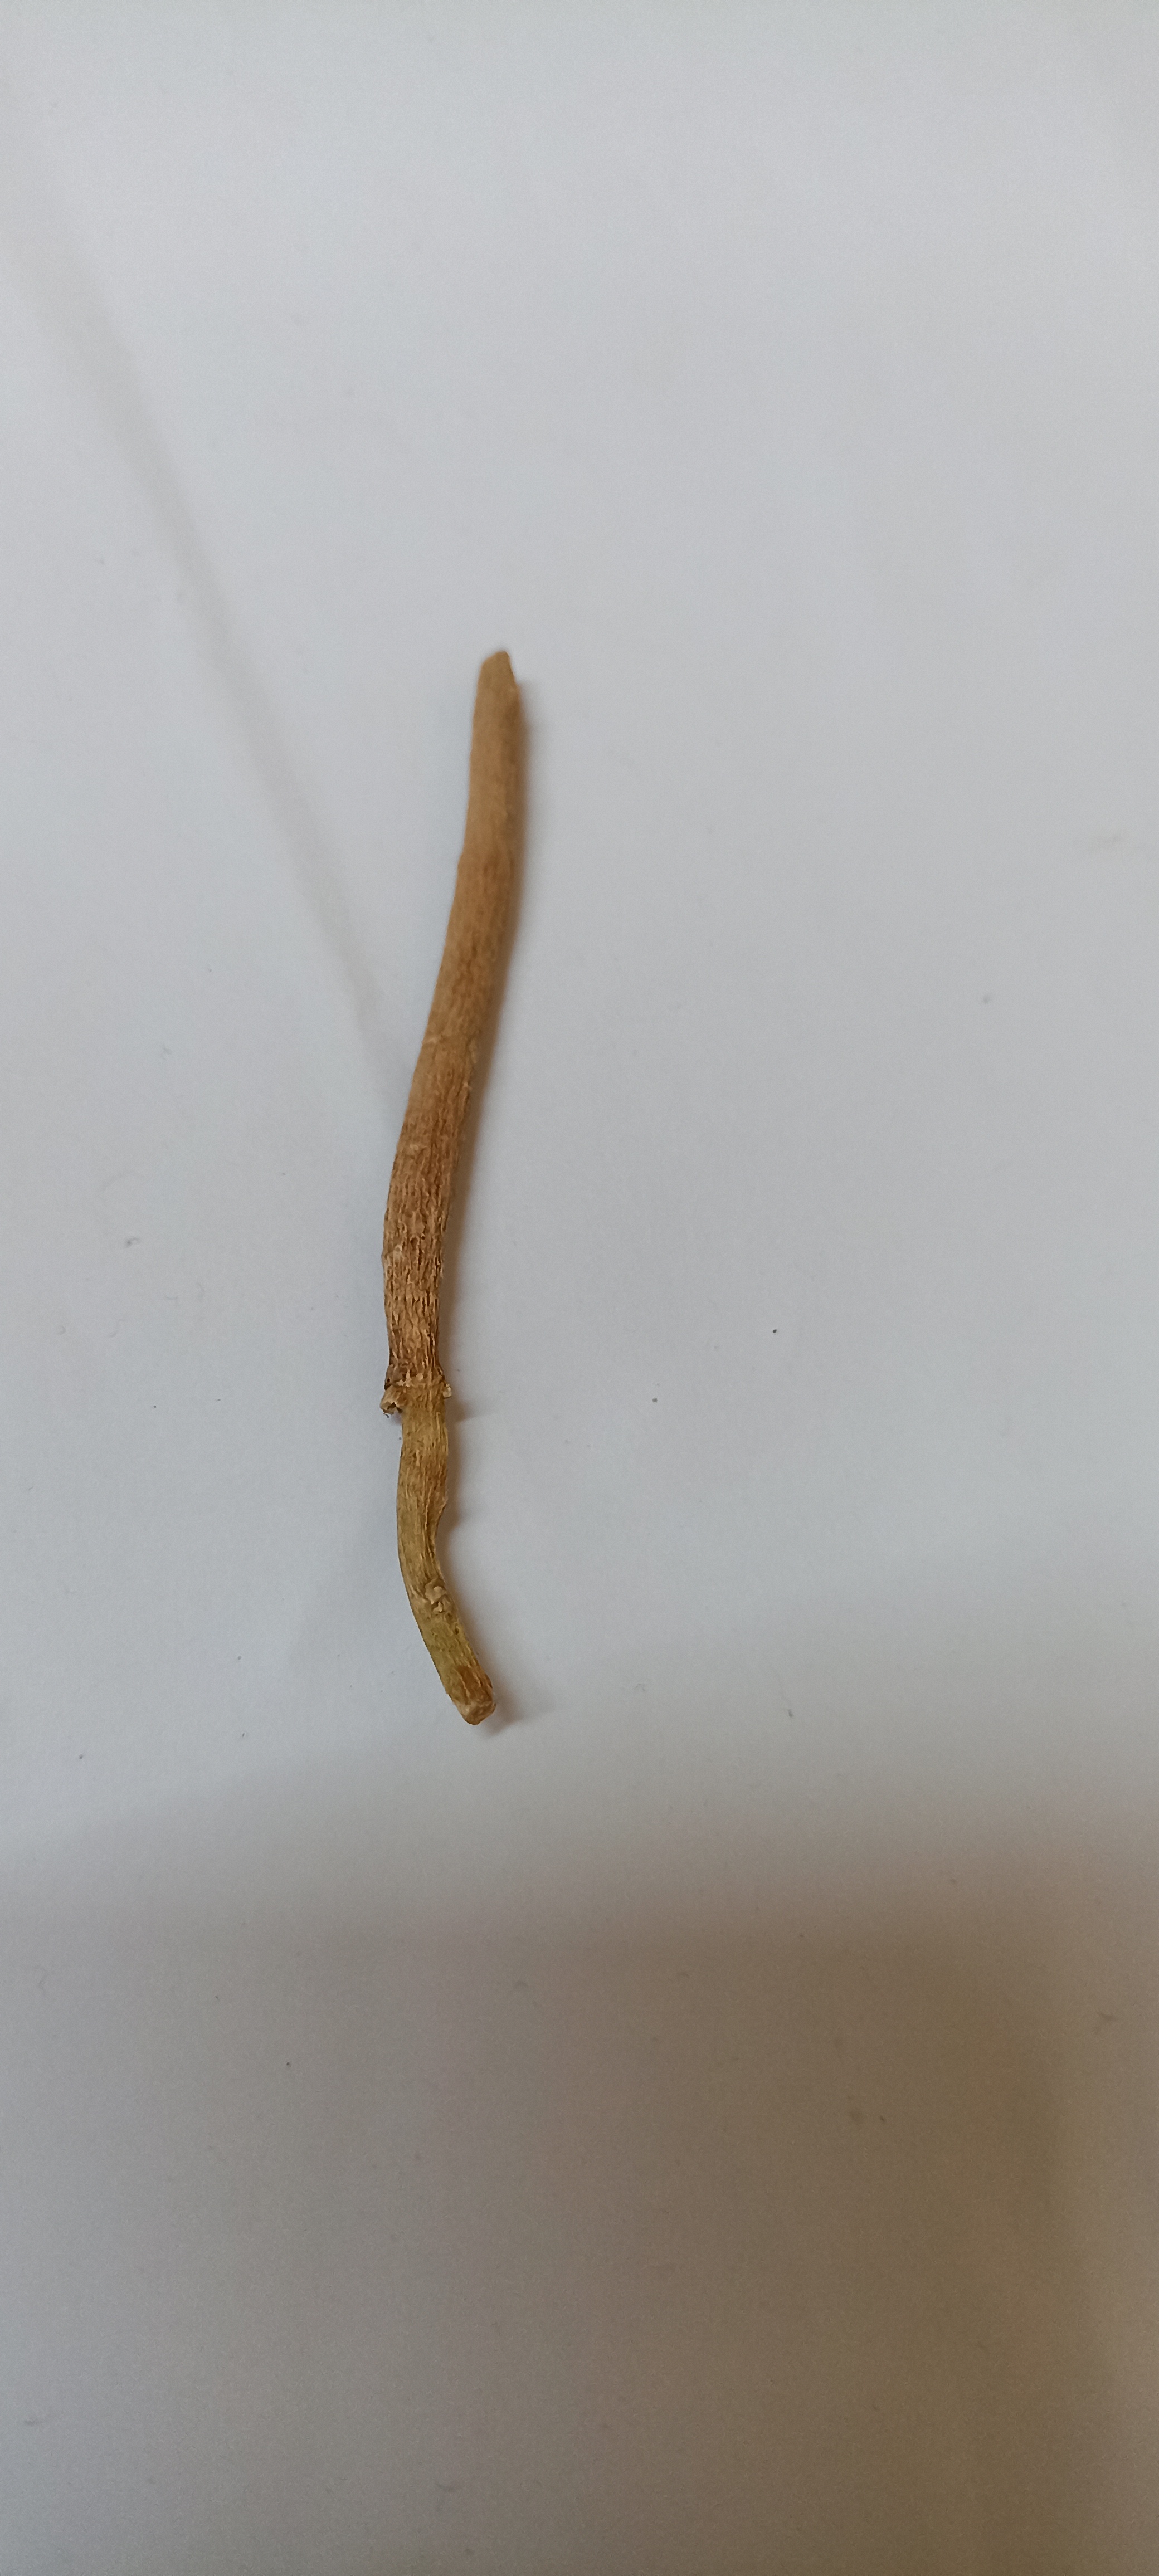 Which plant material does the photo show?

ashwagandha
